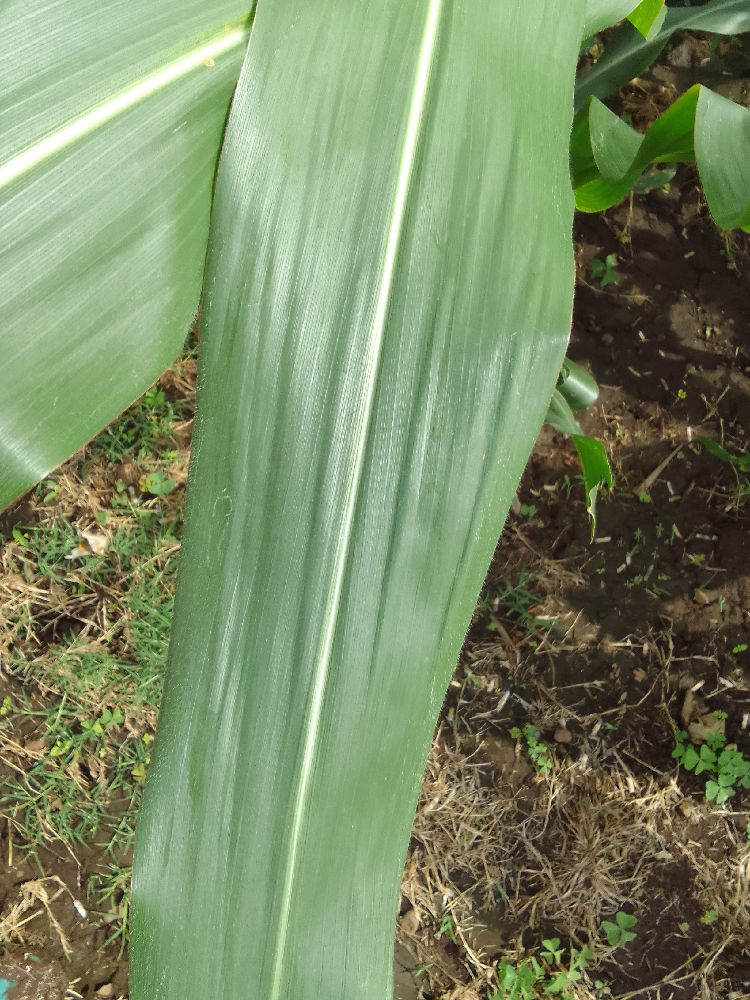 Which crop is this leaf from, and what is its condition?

maize, healthy
